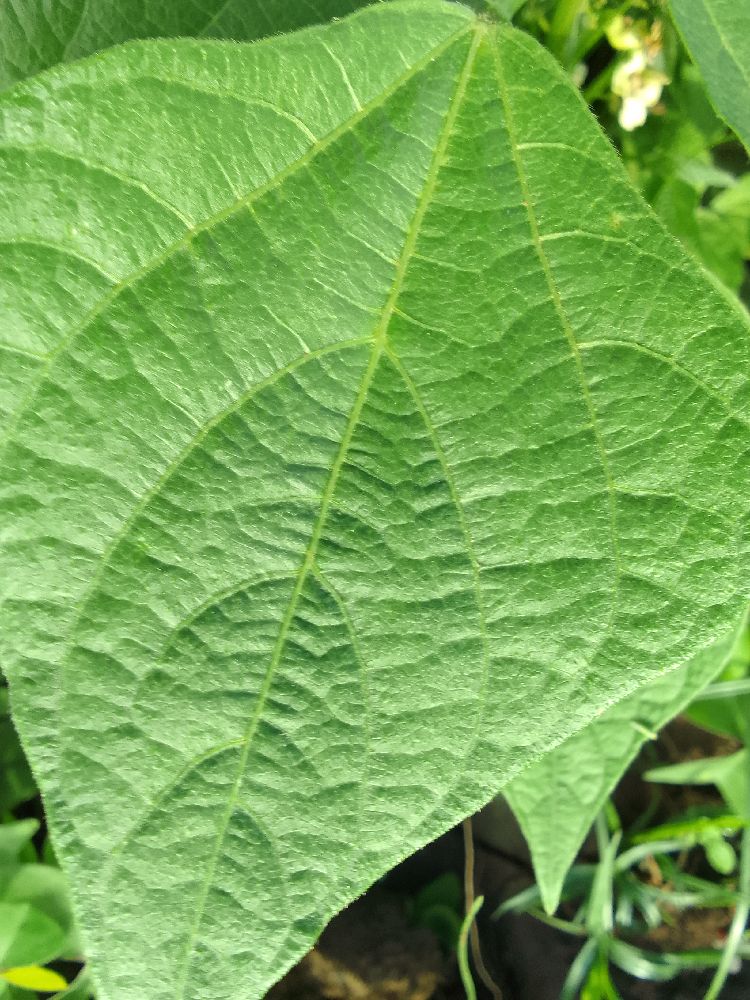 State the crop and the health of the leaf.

common bean, healthy
